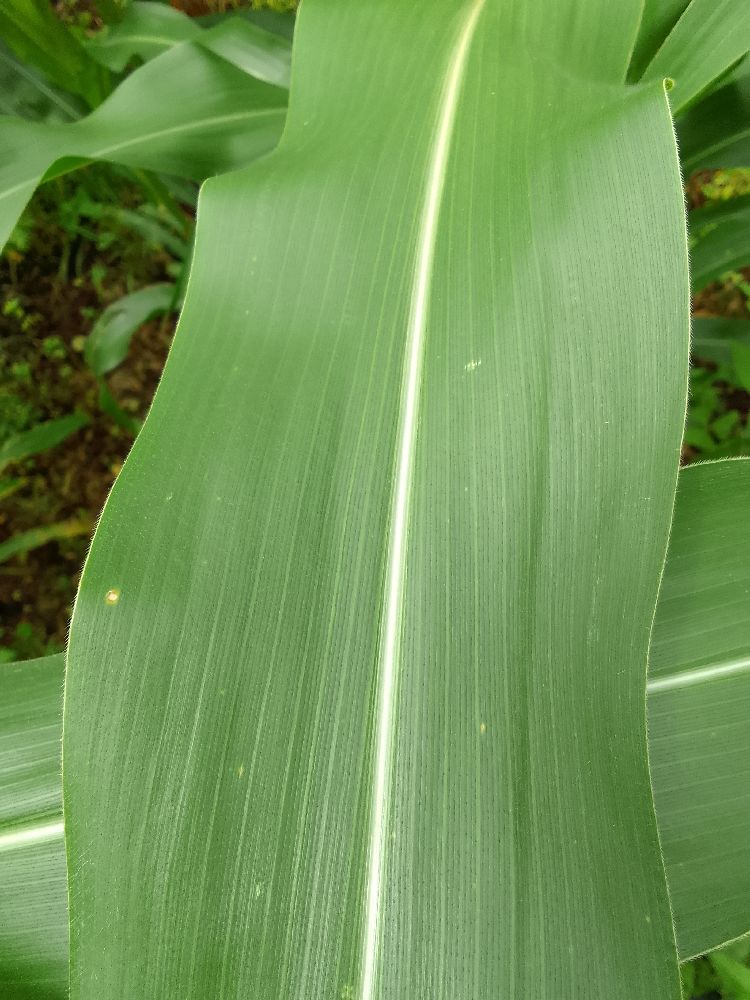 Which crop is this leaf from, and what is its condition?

maize, healthy
